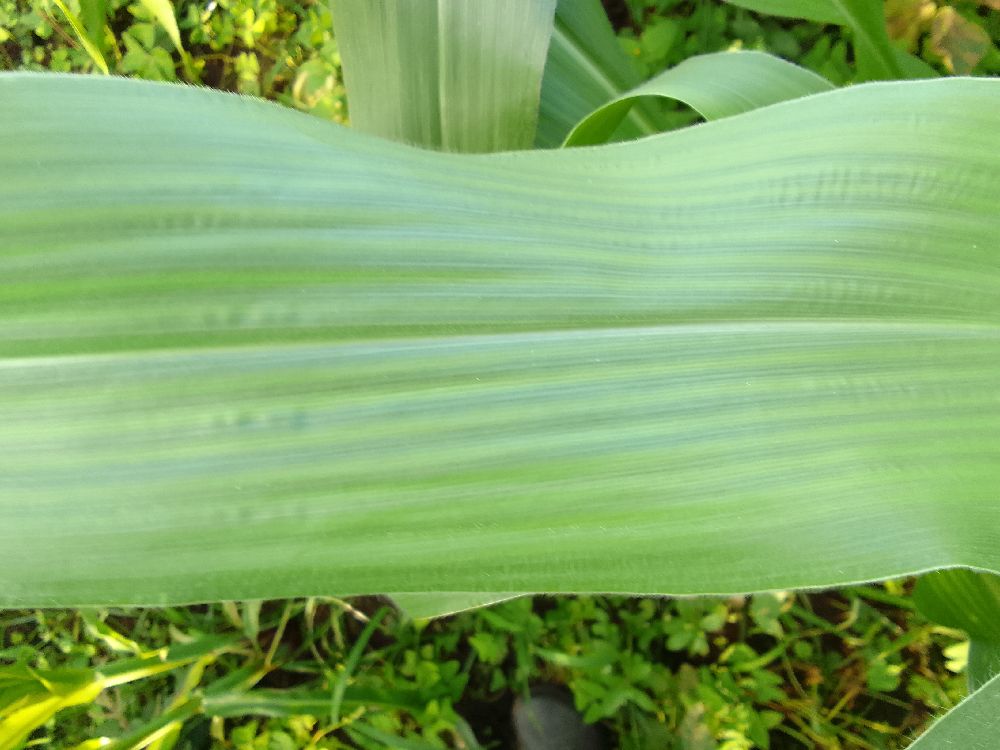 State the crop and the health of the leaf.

maize, healthy
